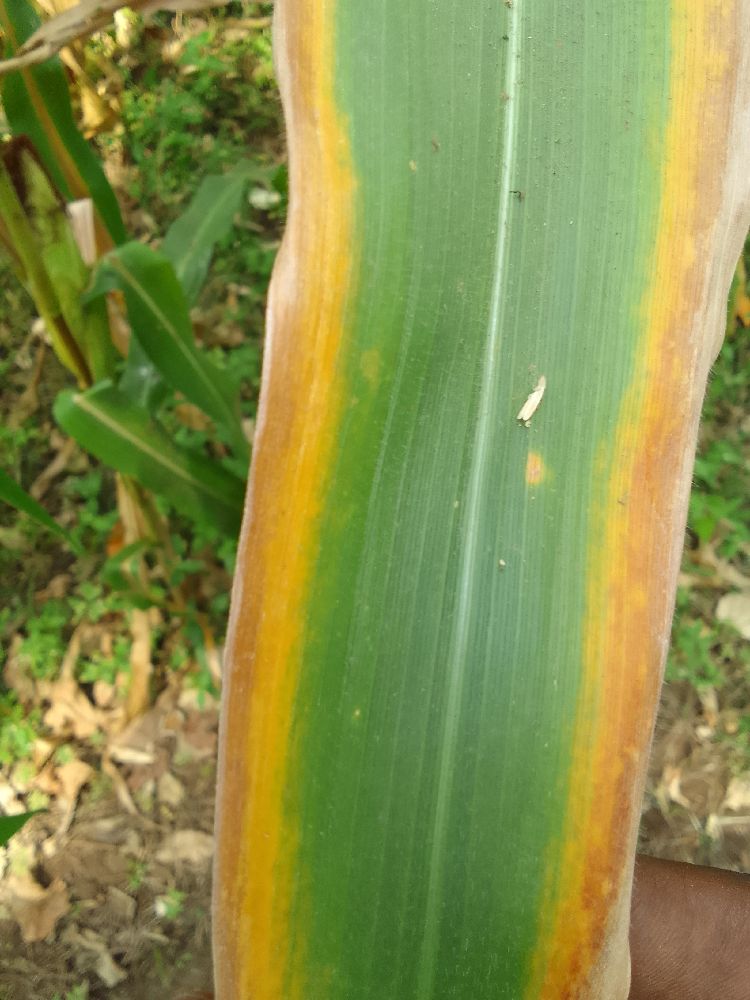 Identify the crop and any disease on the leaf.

maize, maize lethal necrosis
